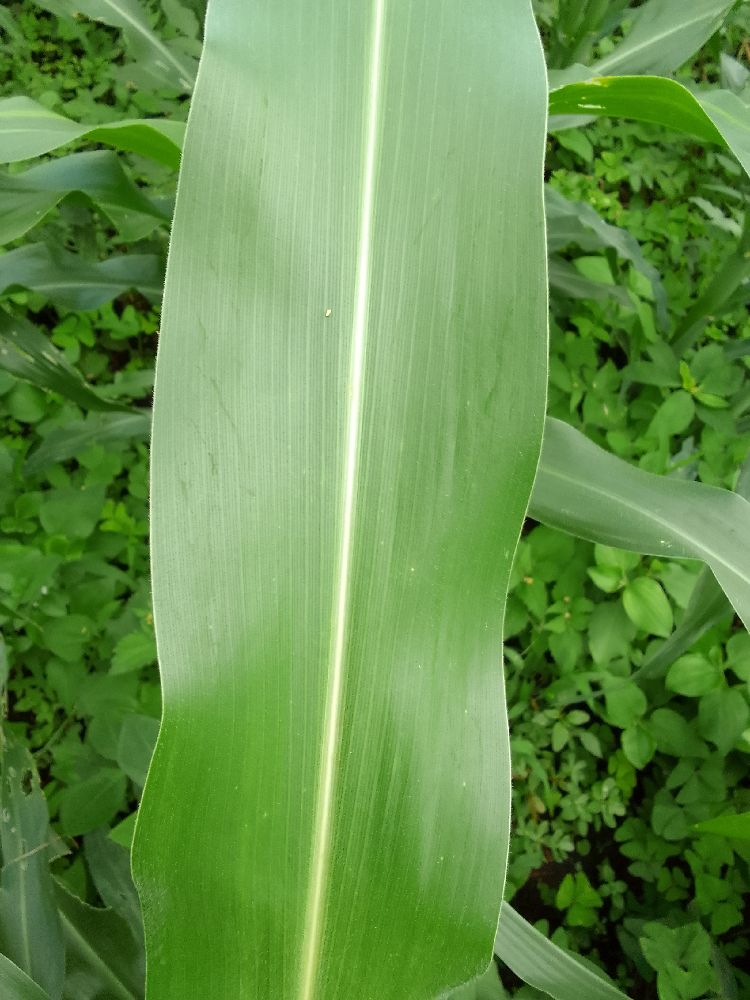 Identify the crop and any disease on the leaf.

maize, healthy
